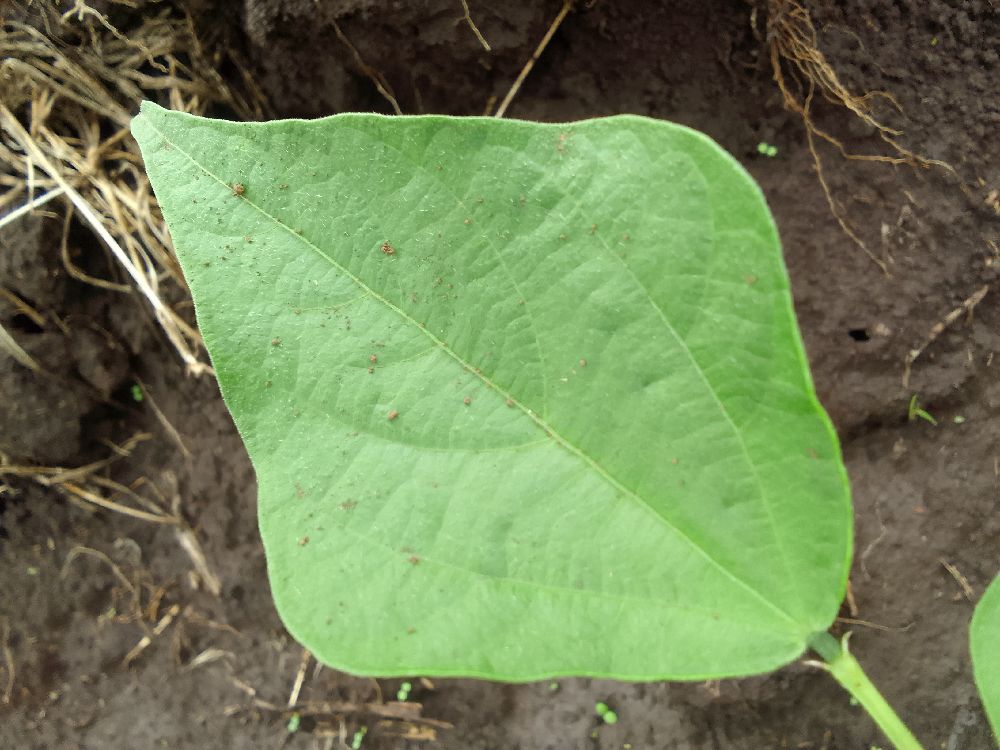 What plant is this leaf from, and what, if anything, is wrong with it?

common bean, healthy
